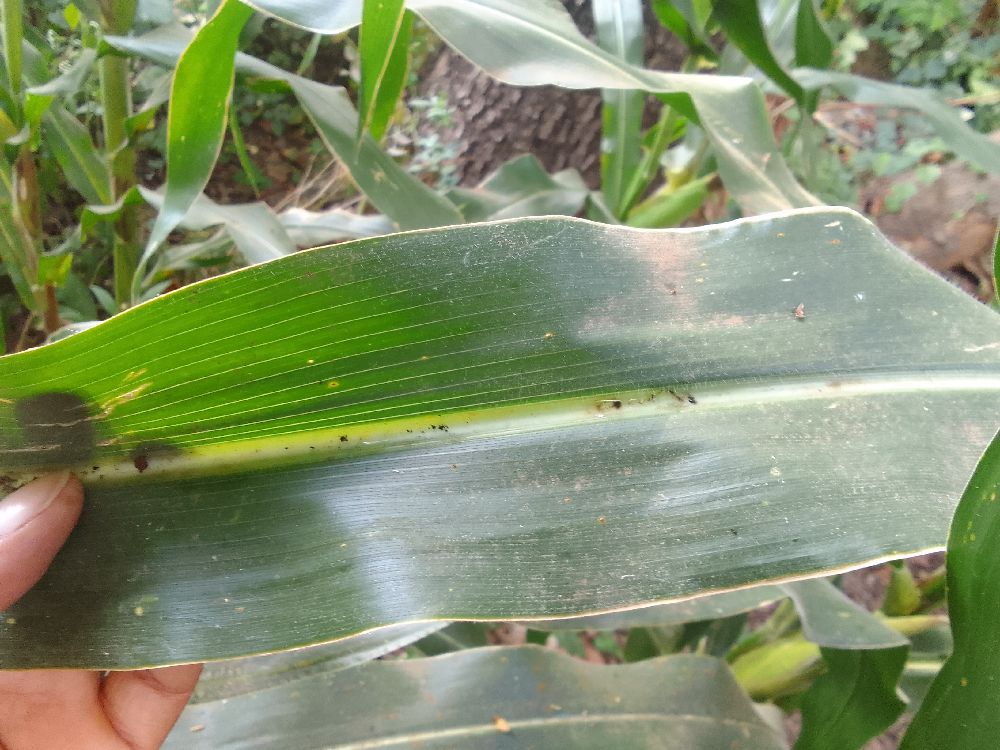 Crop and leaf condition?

maize, healthy
